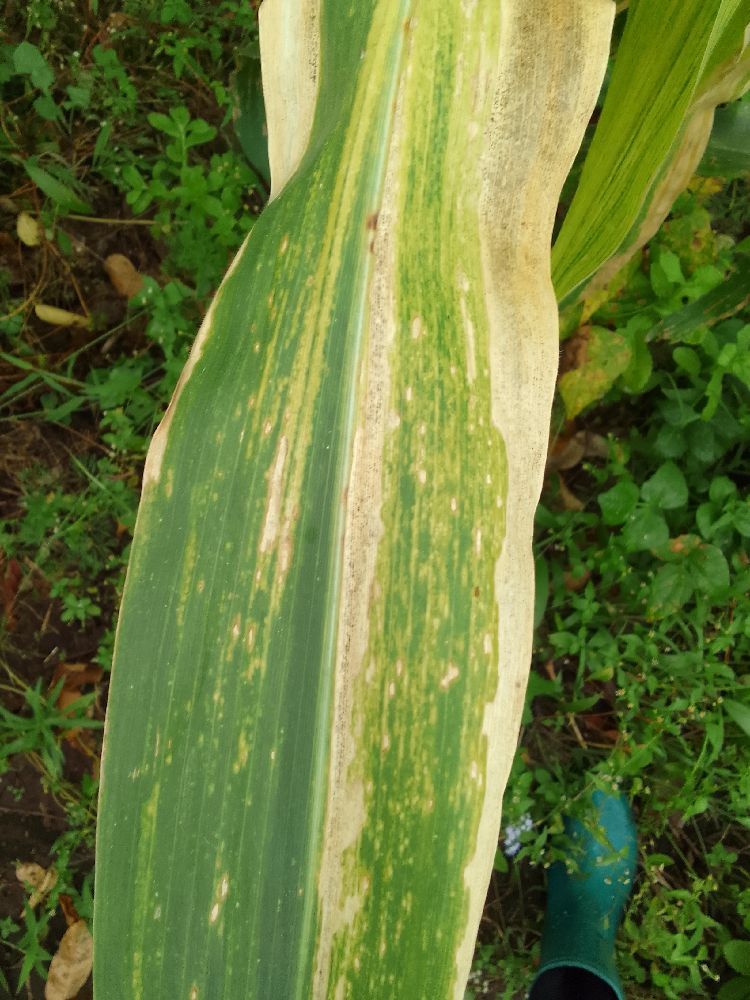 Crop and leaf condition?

maize, maize lethal necrosis
